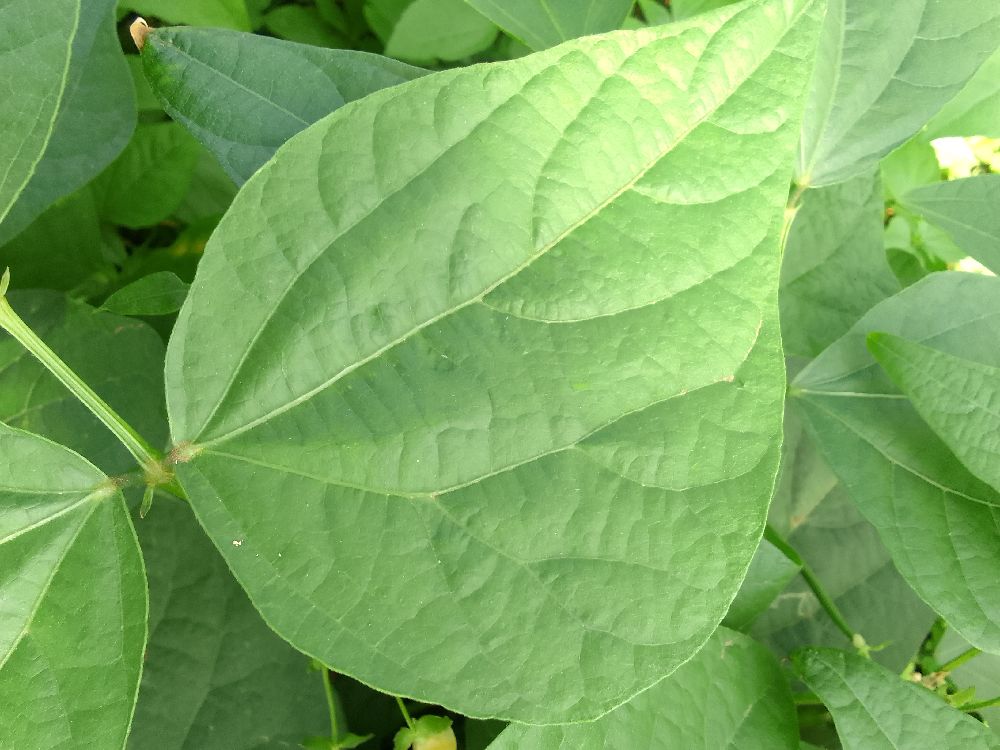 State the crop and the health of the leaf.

common bean, healthy
